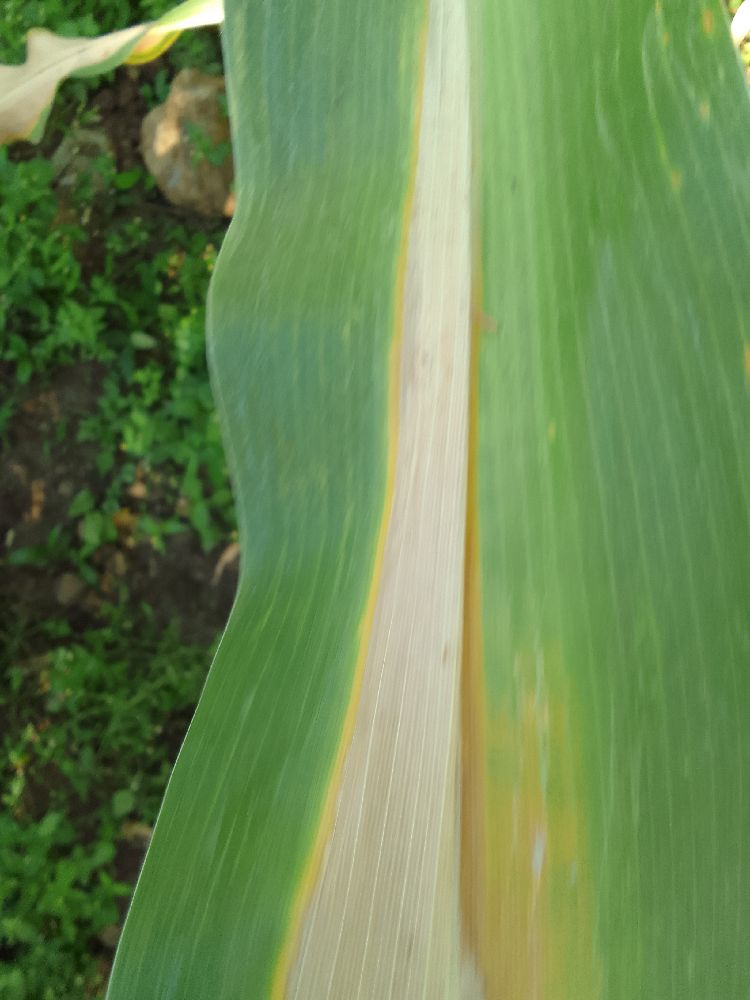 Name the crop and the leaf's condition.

maize, maize lethal necrosis
